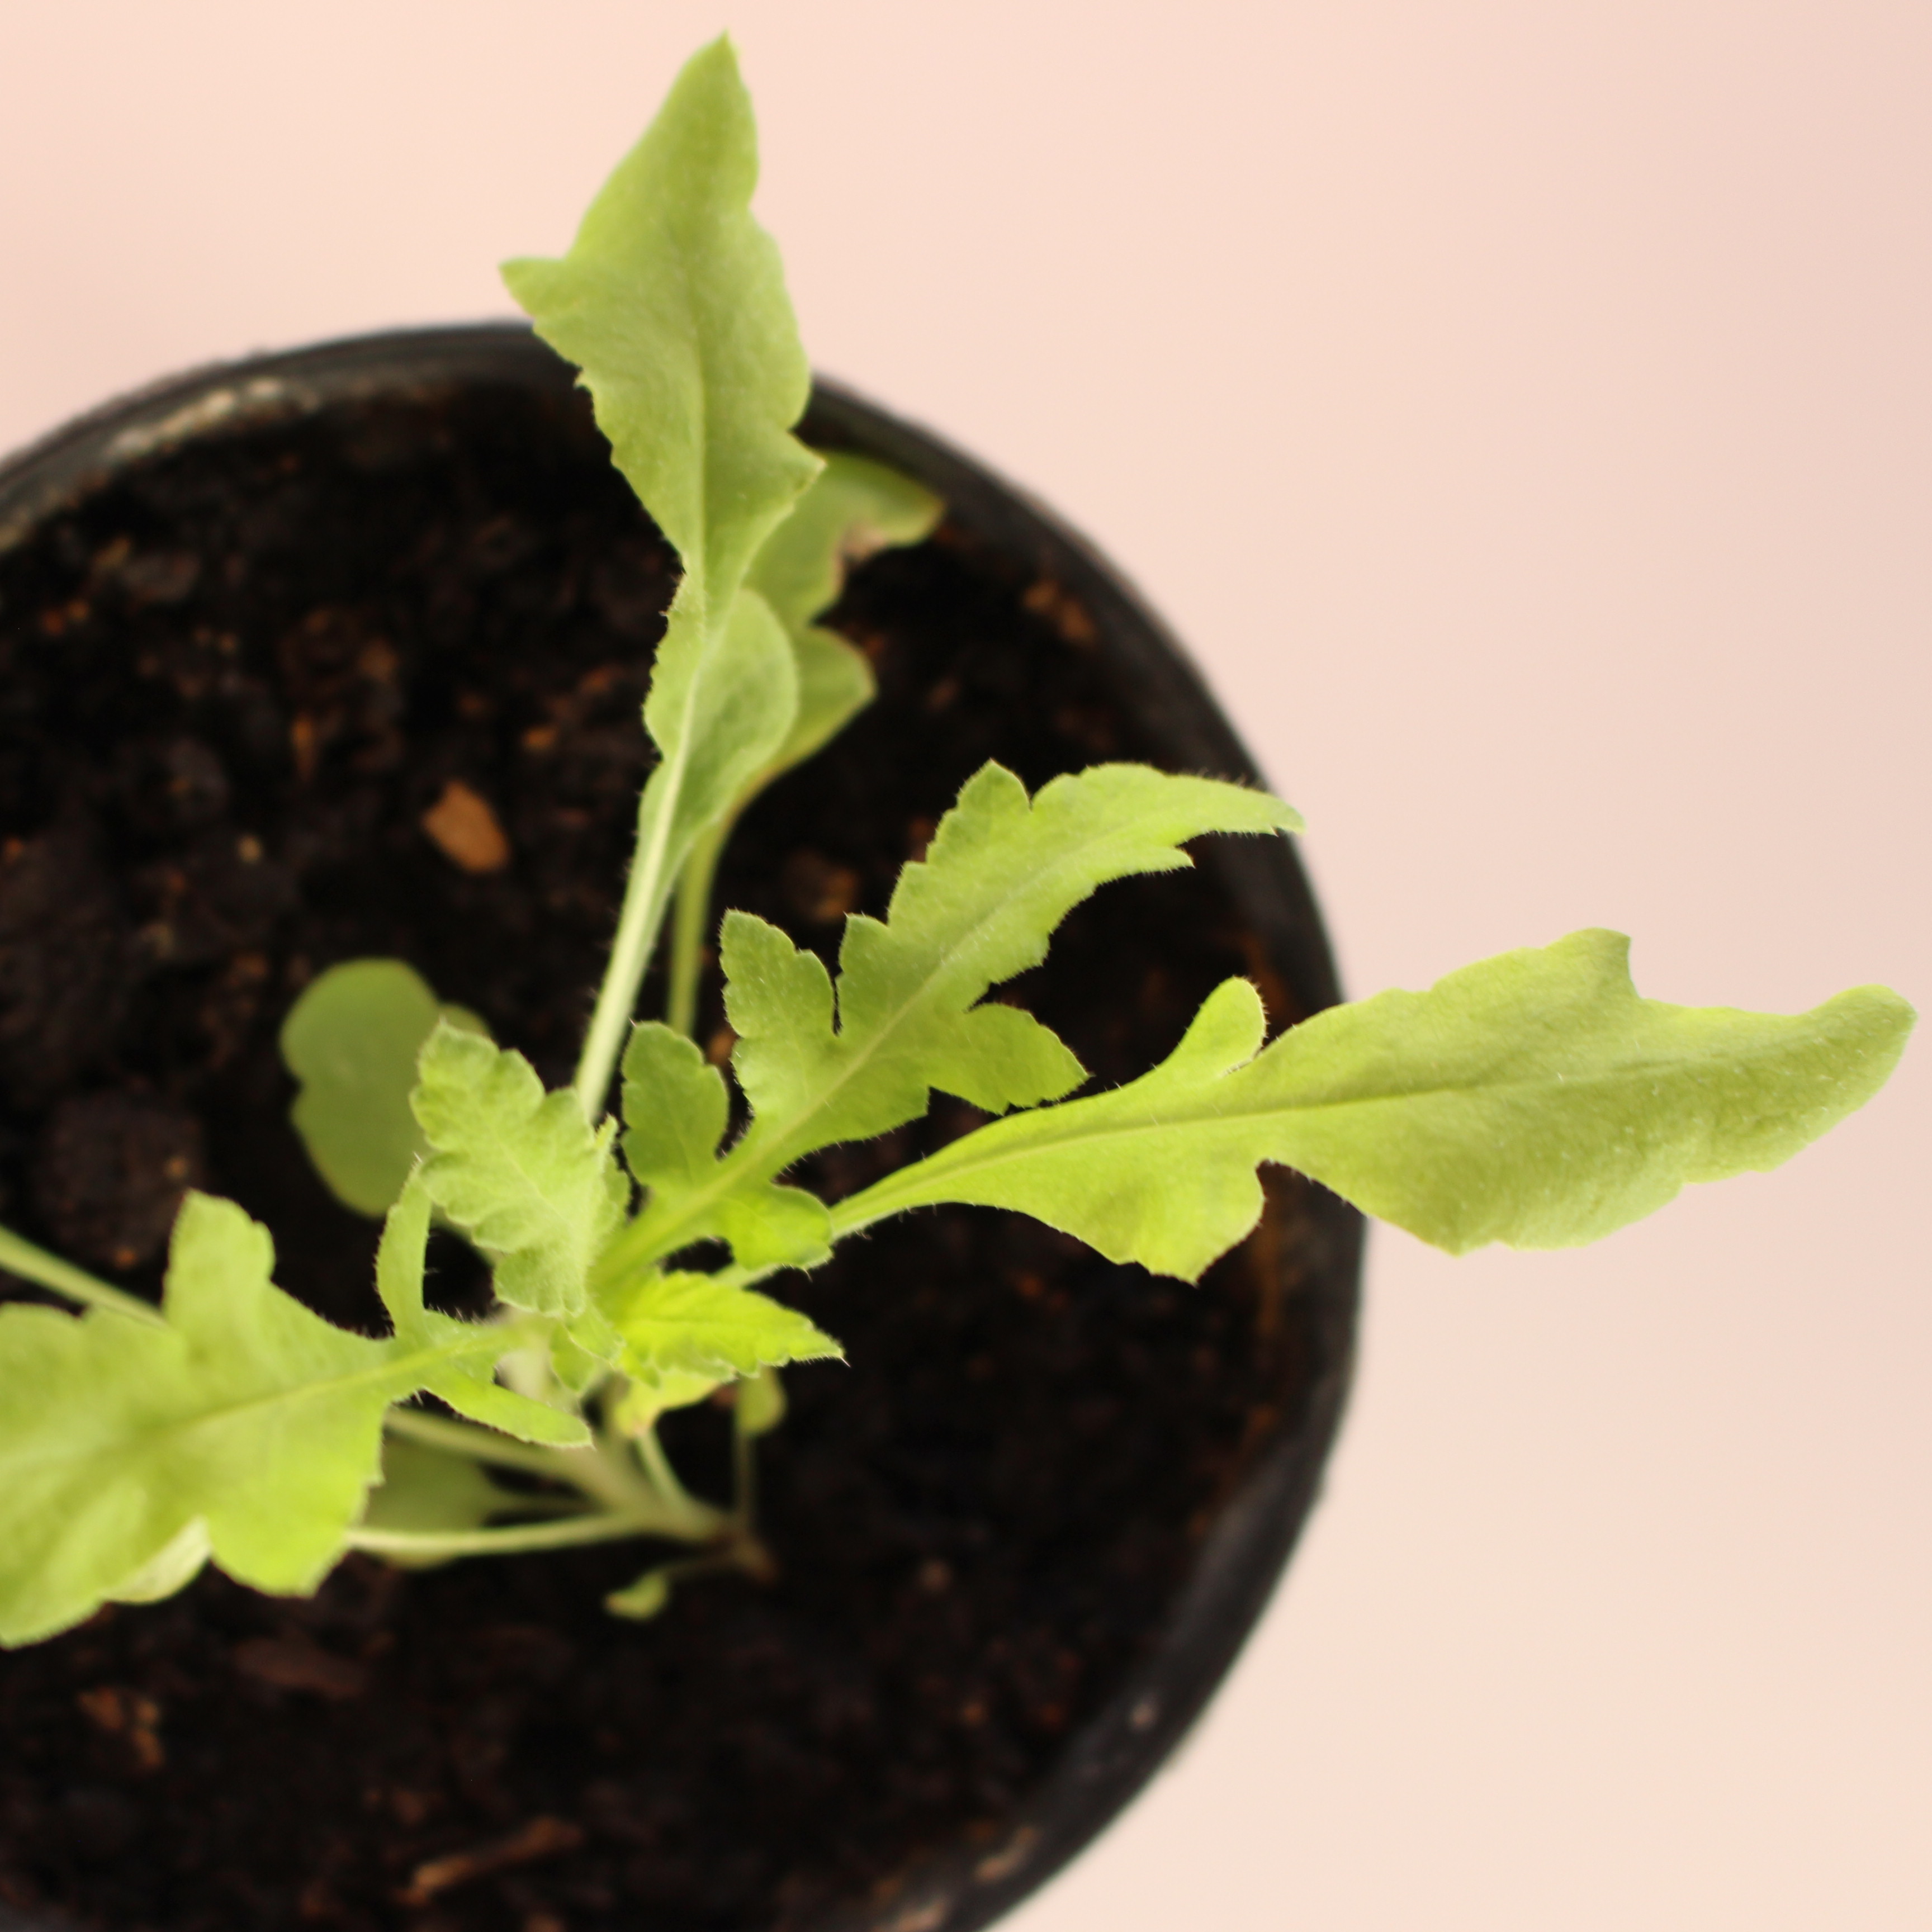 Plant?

Papaver rhoeas
